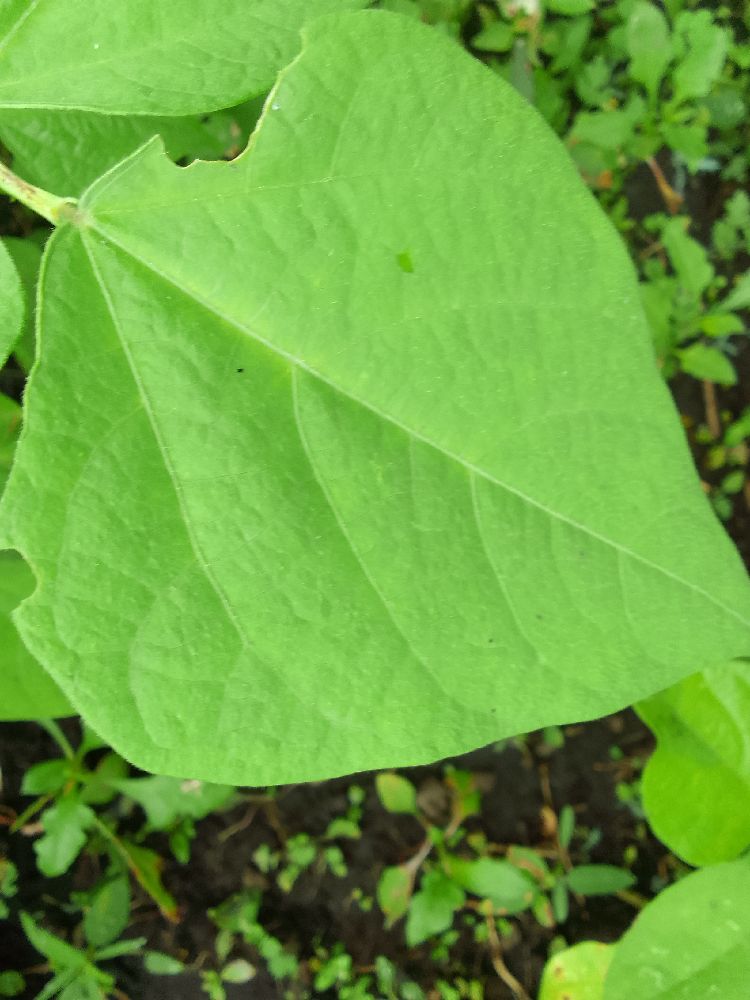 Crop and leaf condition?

common bean, healthy
